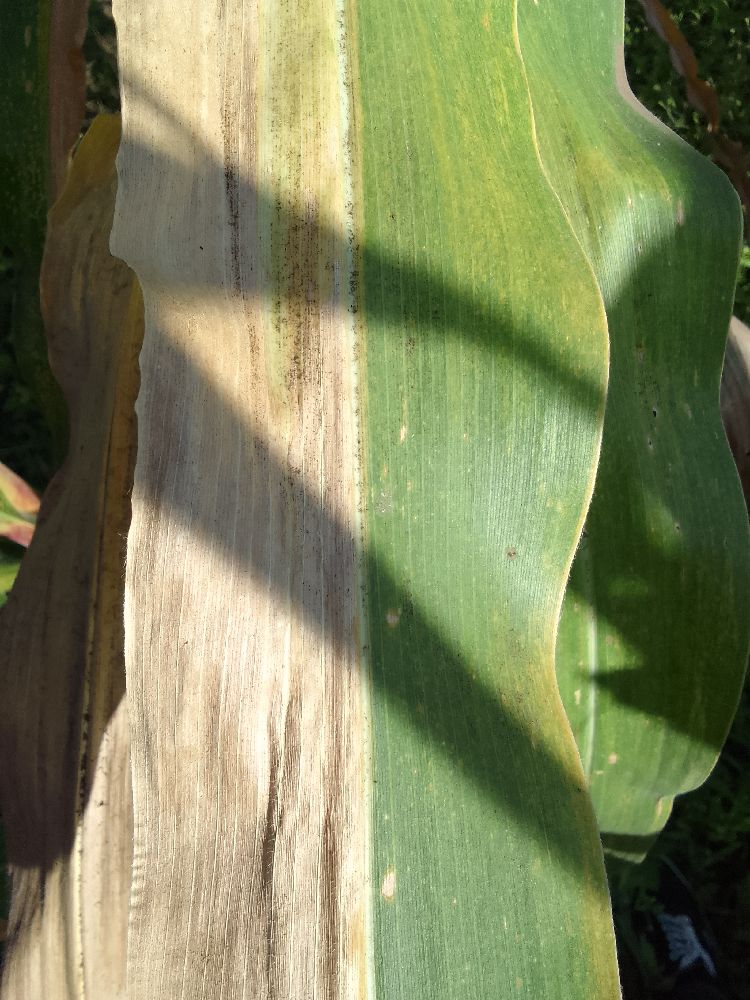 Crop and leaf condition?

maize, maize lethal necrosis
